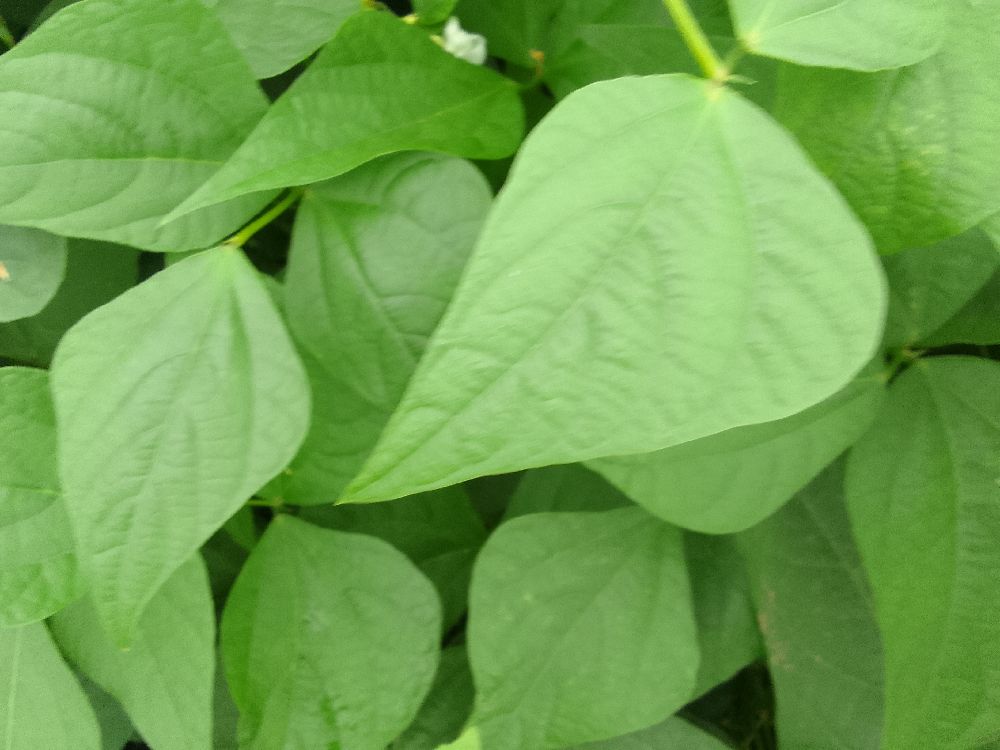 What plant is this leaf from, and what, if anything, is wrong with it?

common bean, healthy
